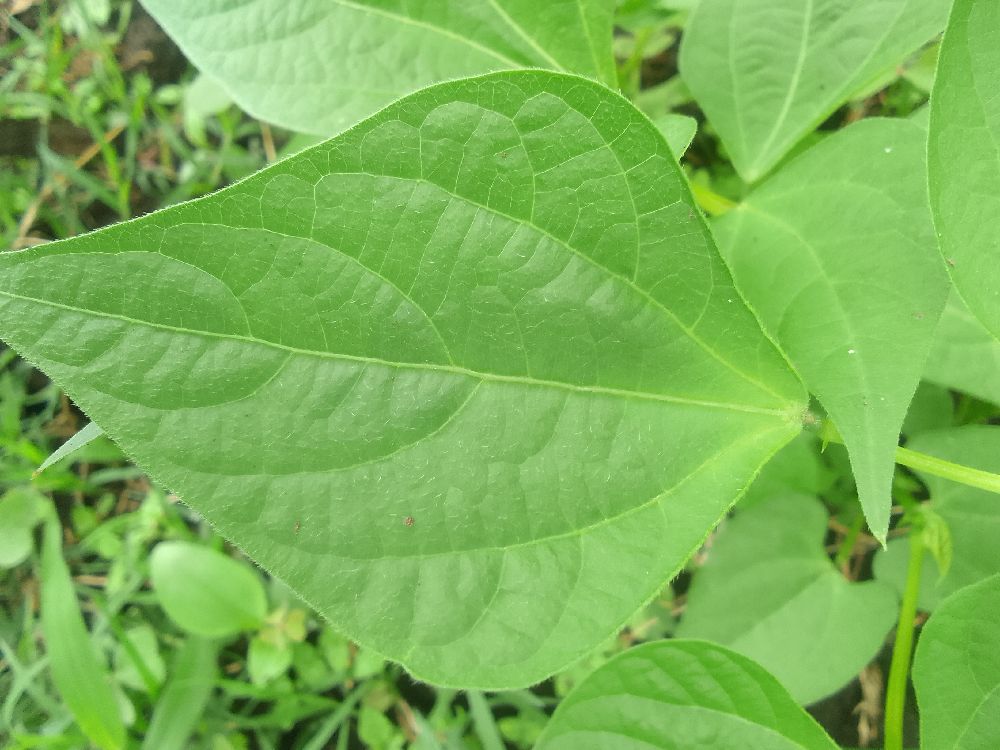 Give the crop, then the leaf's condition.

common bean, healthy
